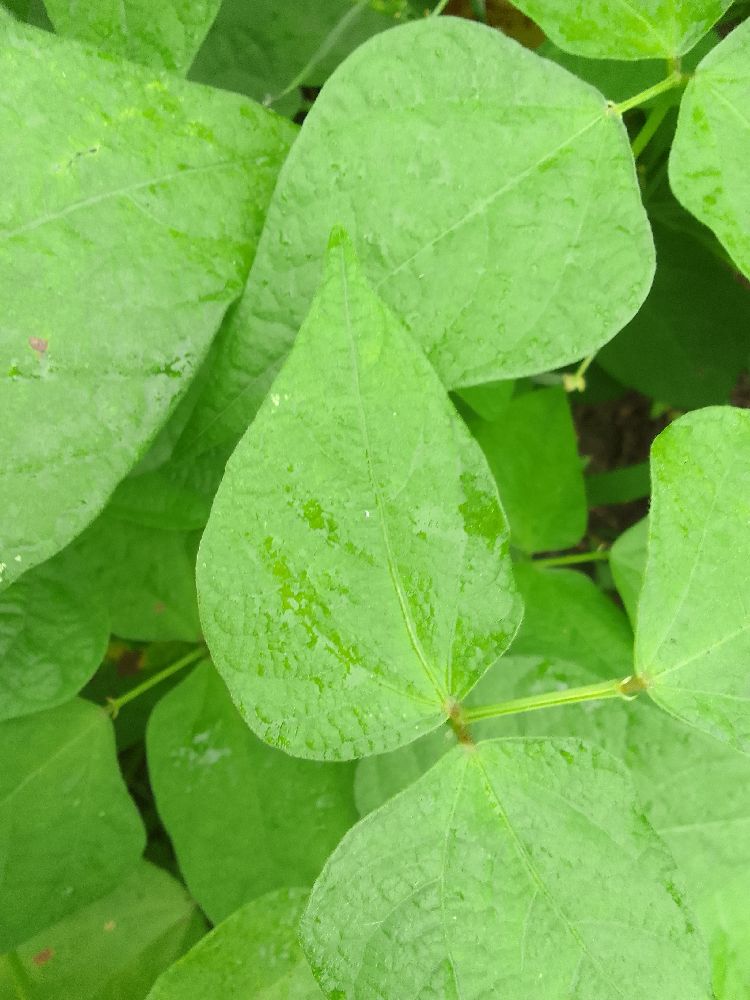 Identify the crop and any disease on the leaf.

common bean, healthy
